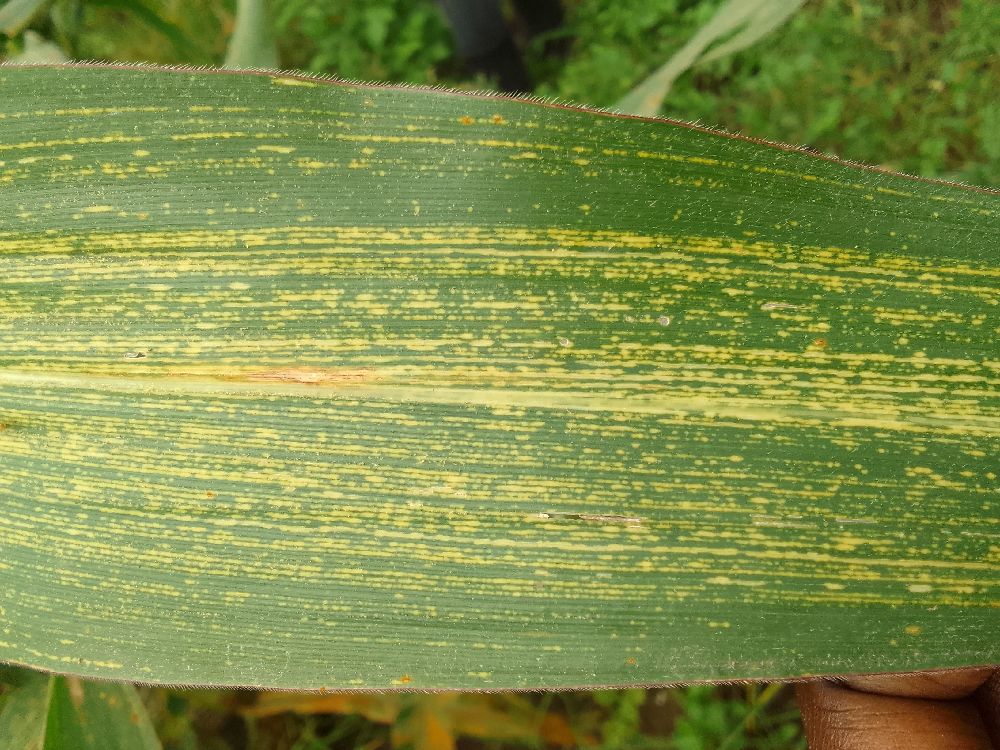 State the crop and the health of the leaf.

maize, maize streak virus
